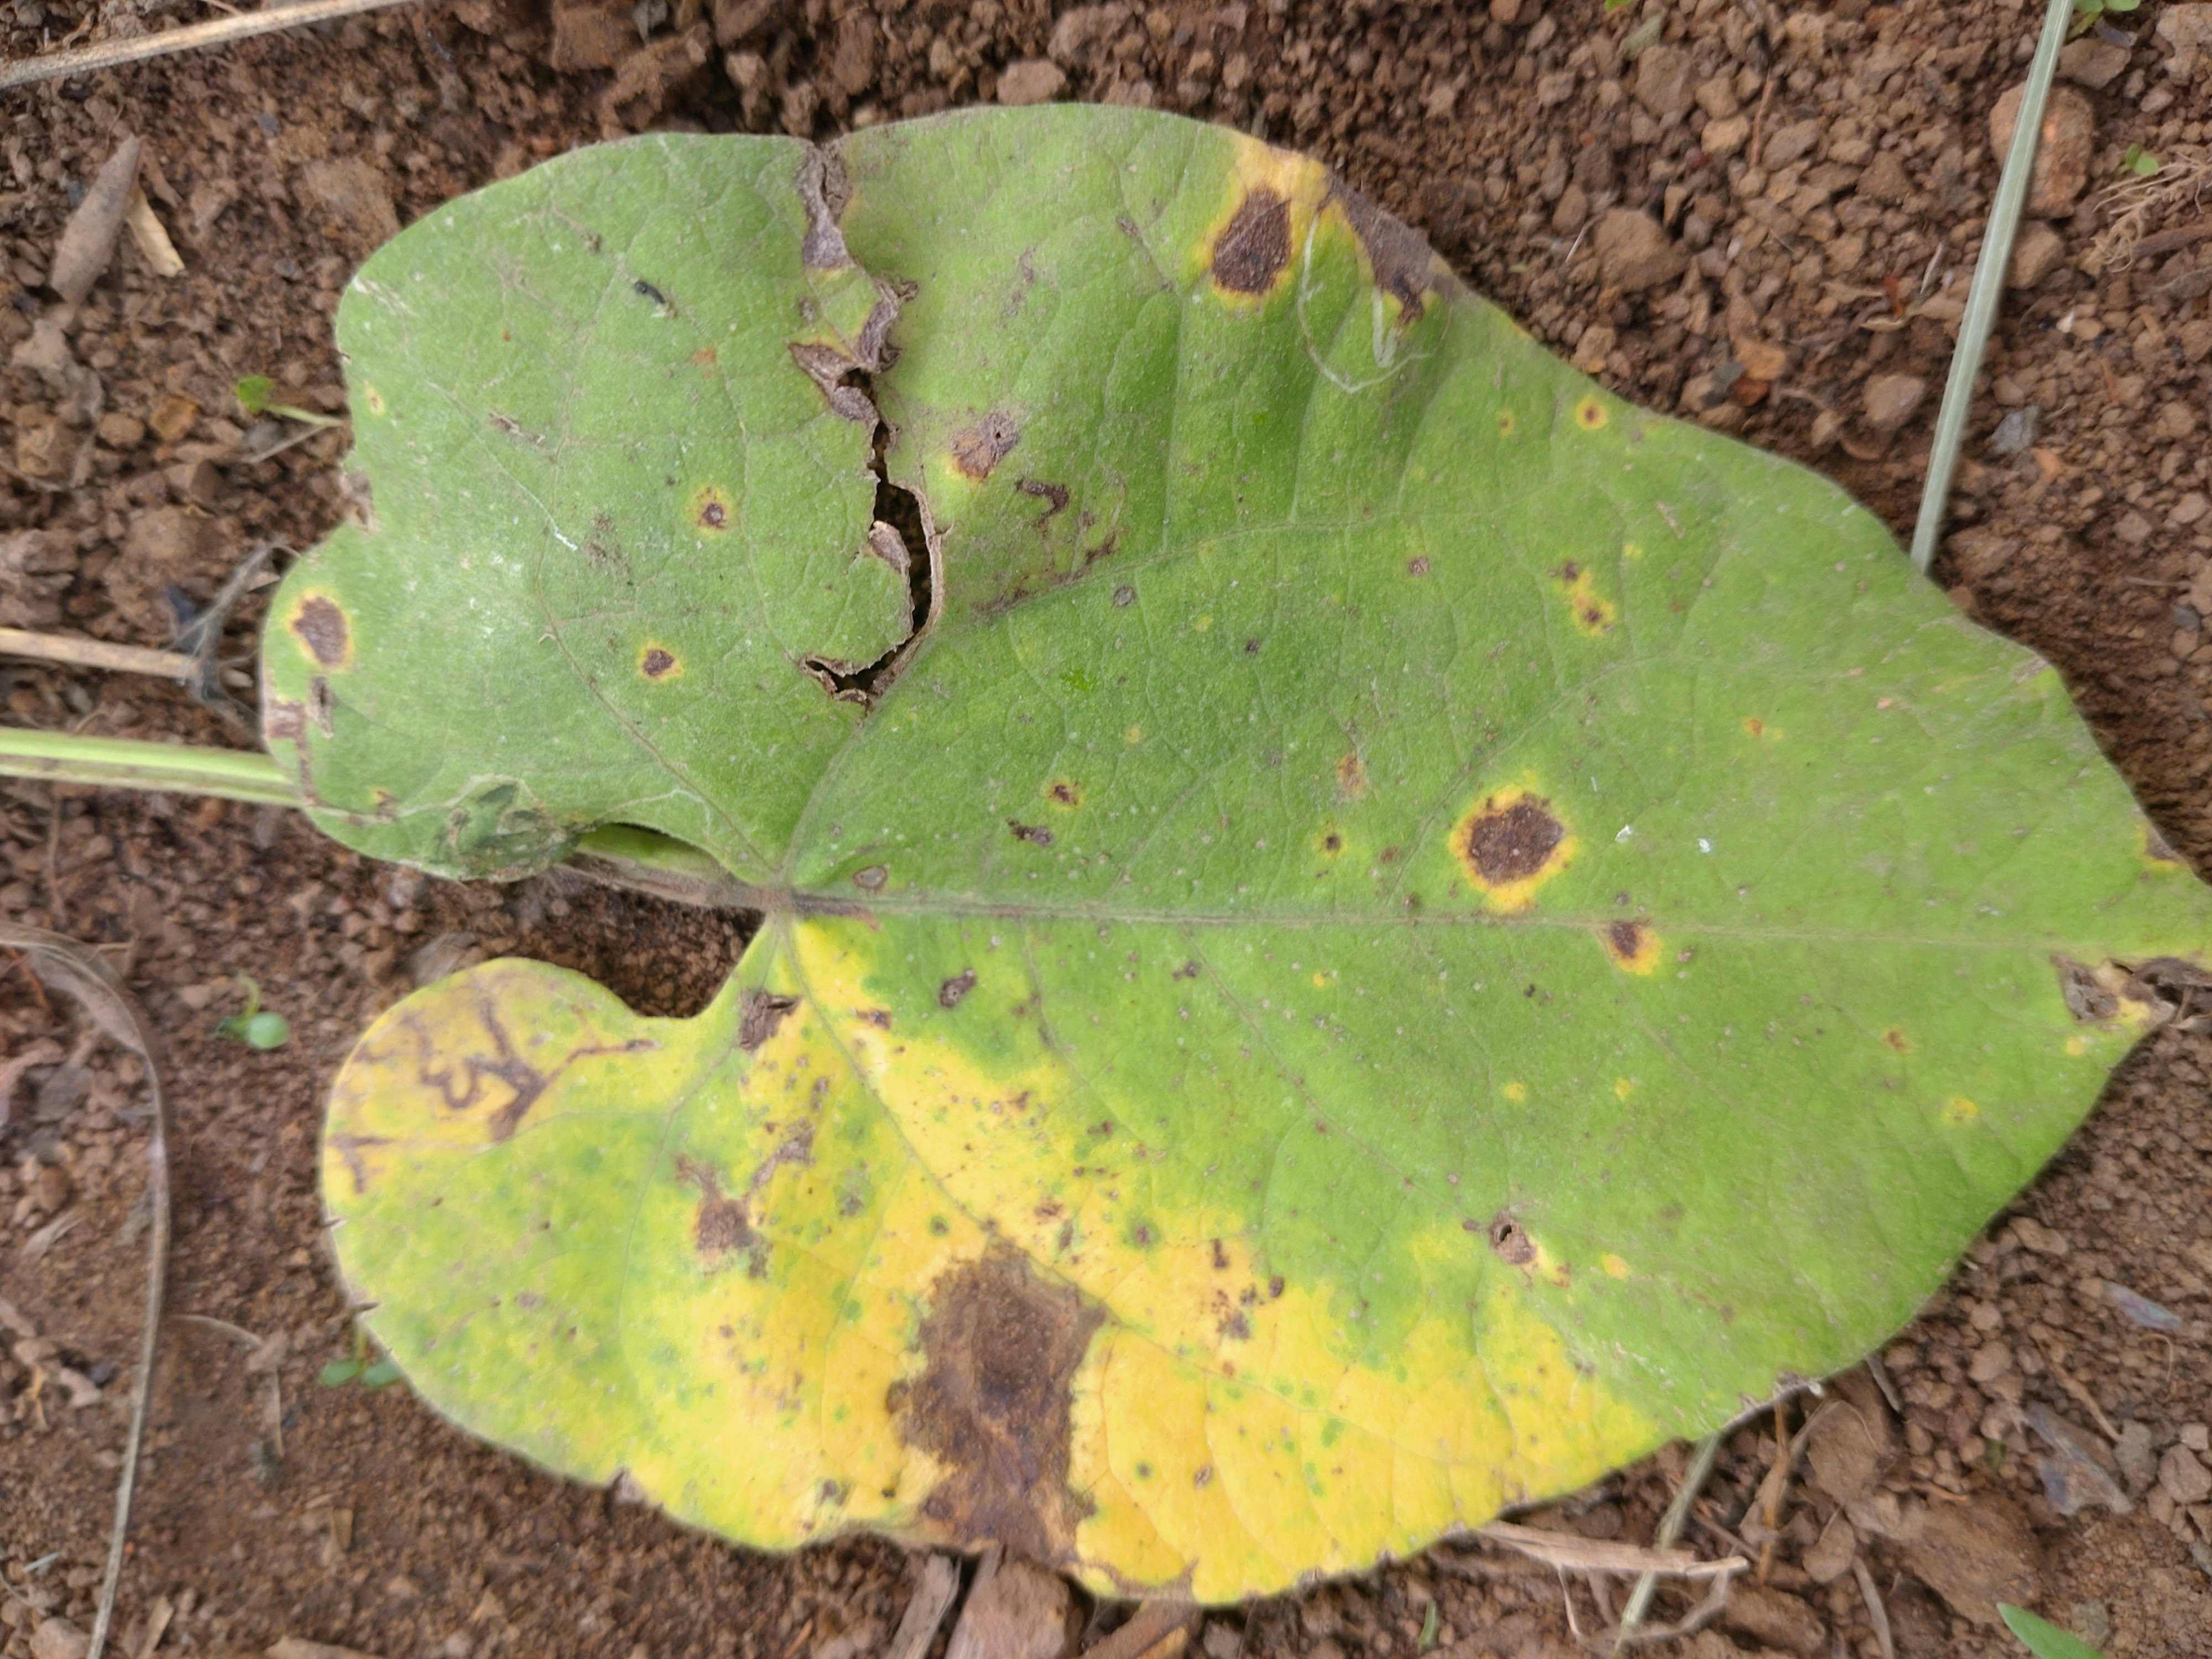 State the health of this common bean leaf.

rust
